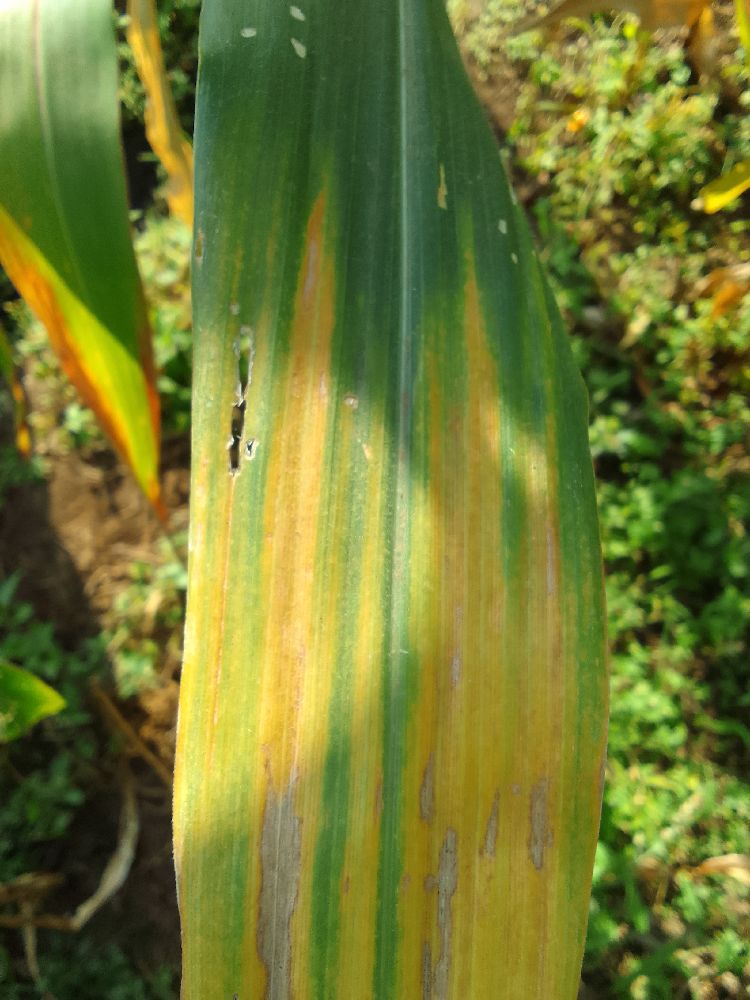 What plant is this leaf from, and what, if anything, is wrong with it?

maize, maize lethal necrosis
